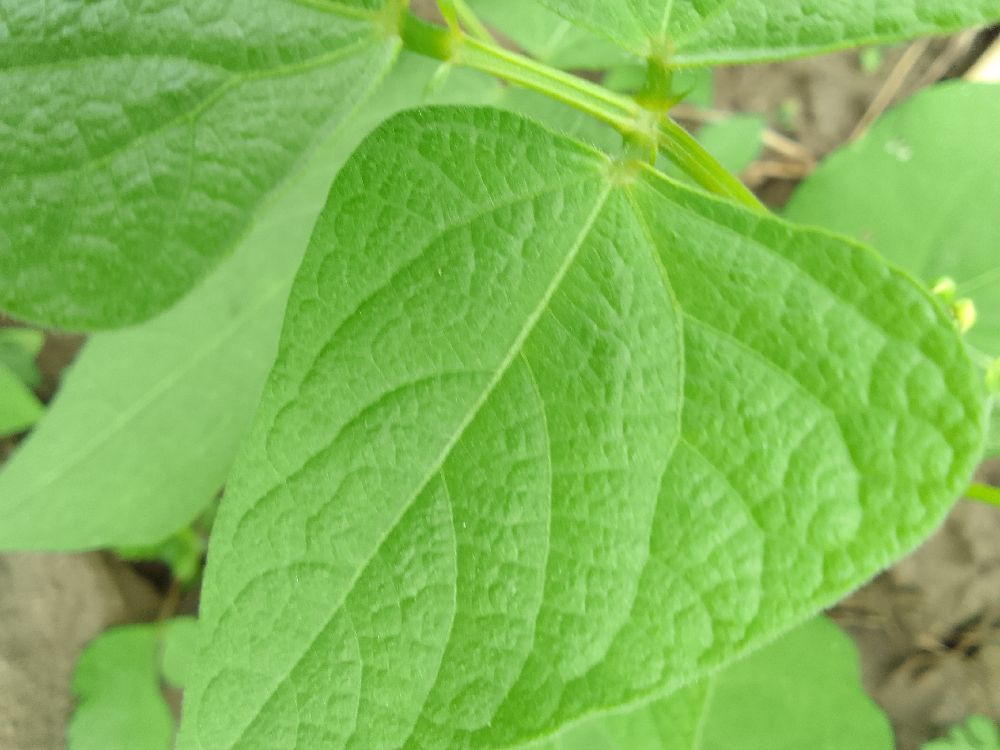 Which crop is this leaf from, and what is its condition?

common bean, healthy
